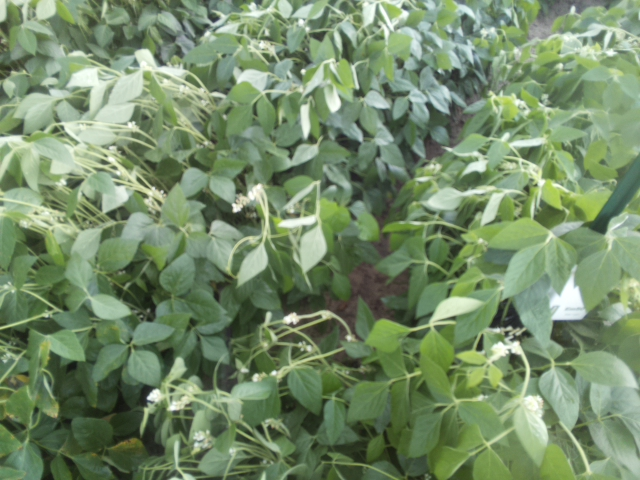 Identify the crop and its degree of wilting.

soybean, slight leaflet or petiole turgor loss in upper canopy
